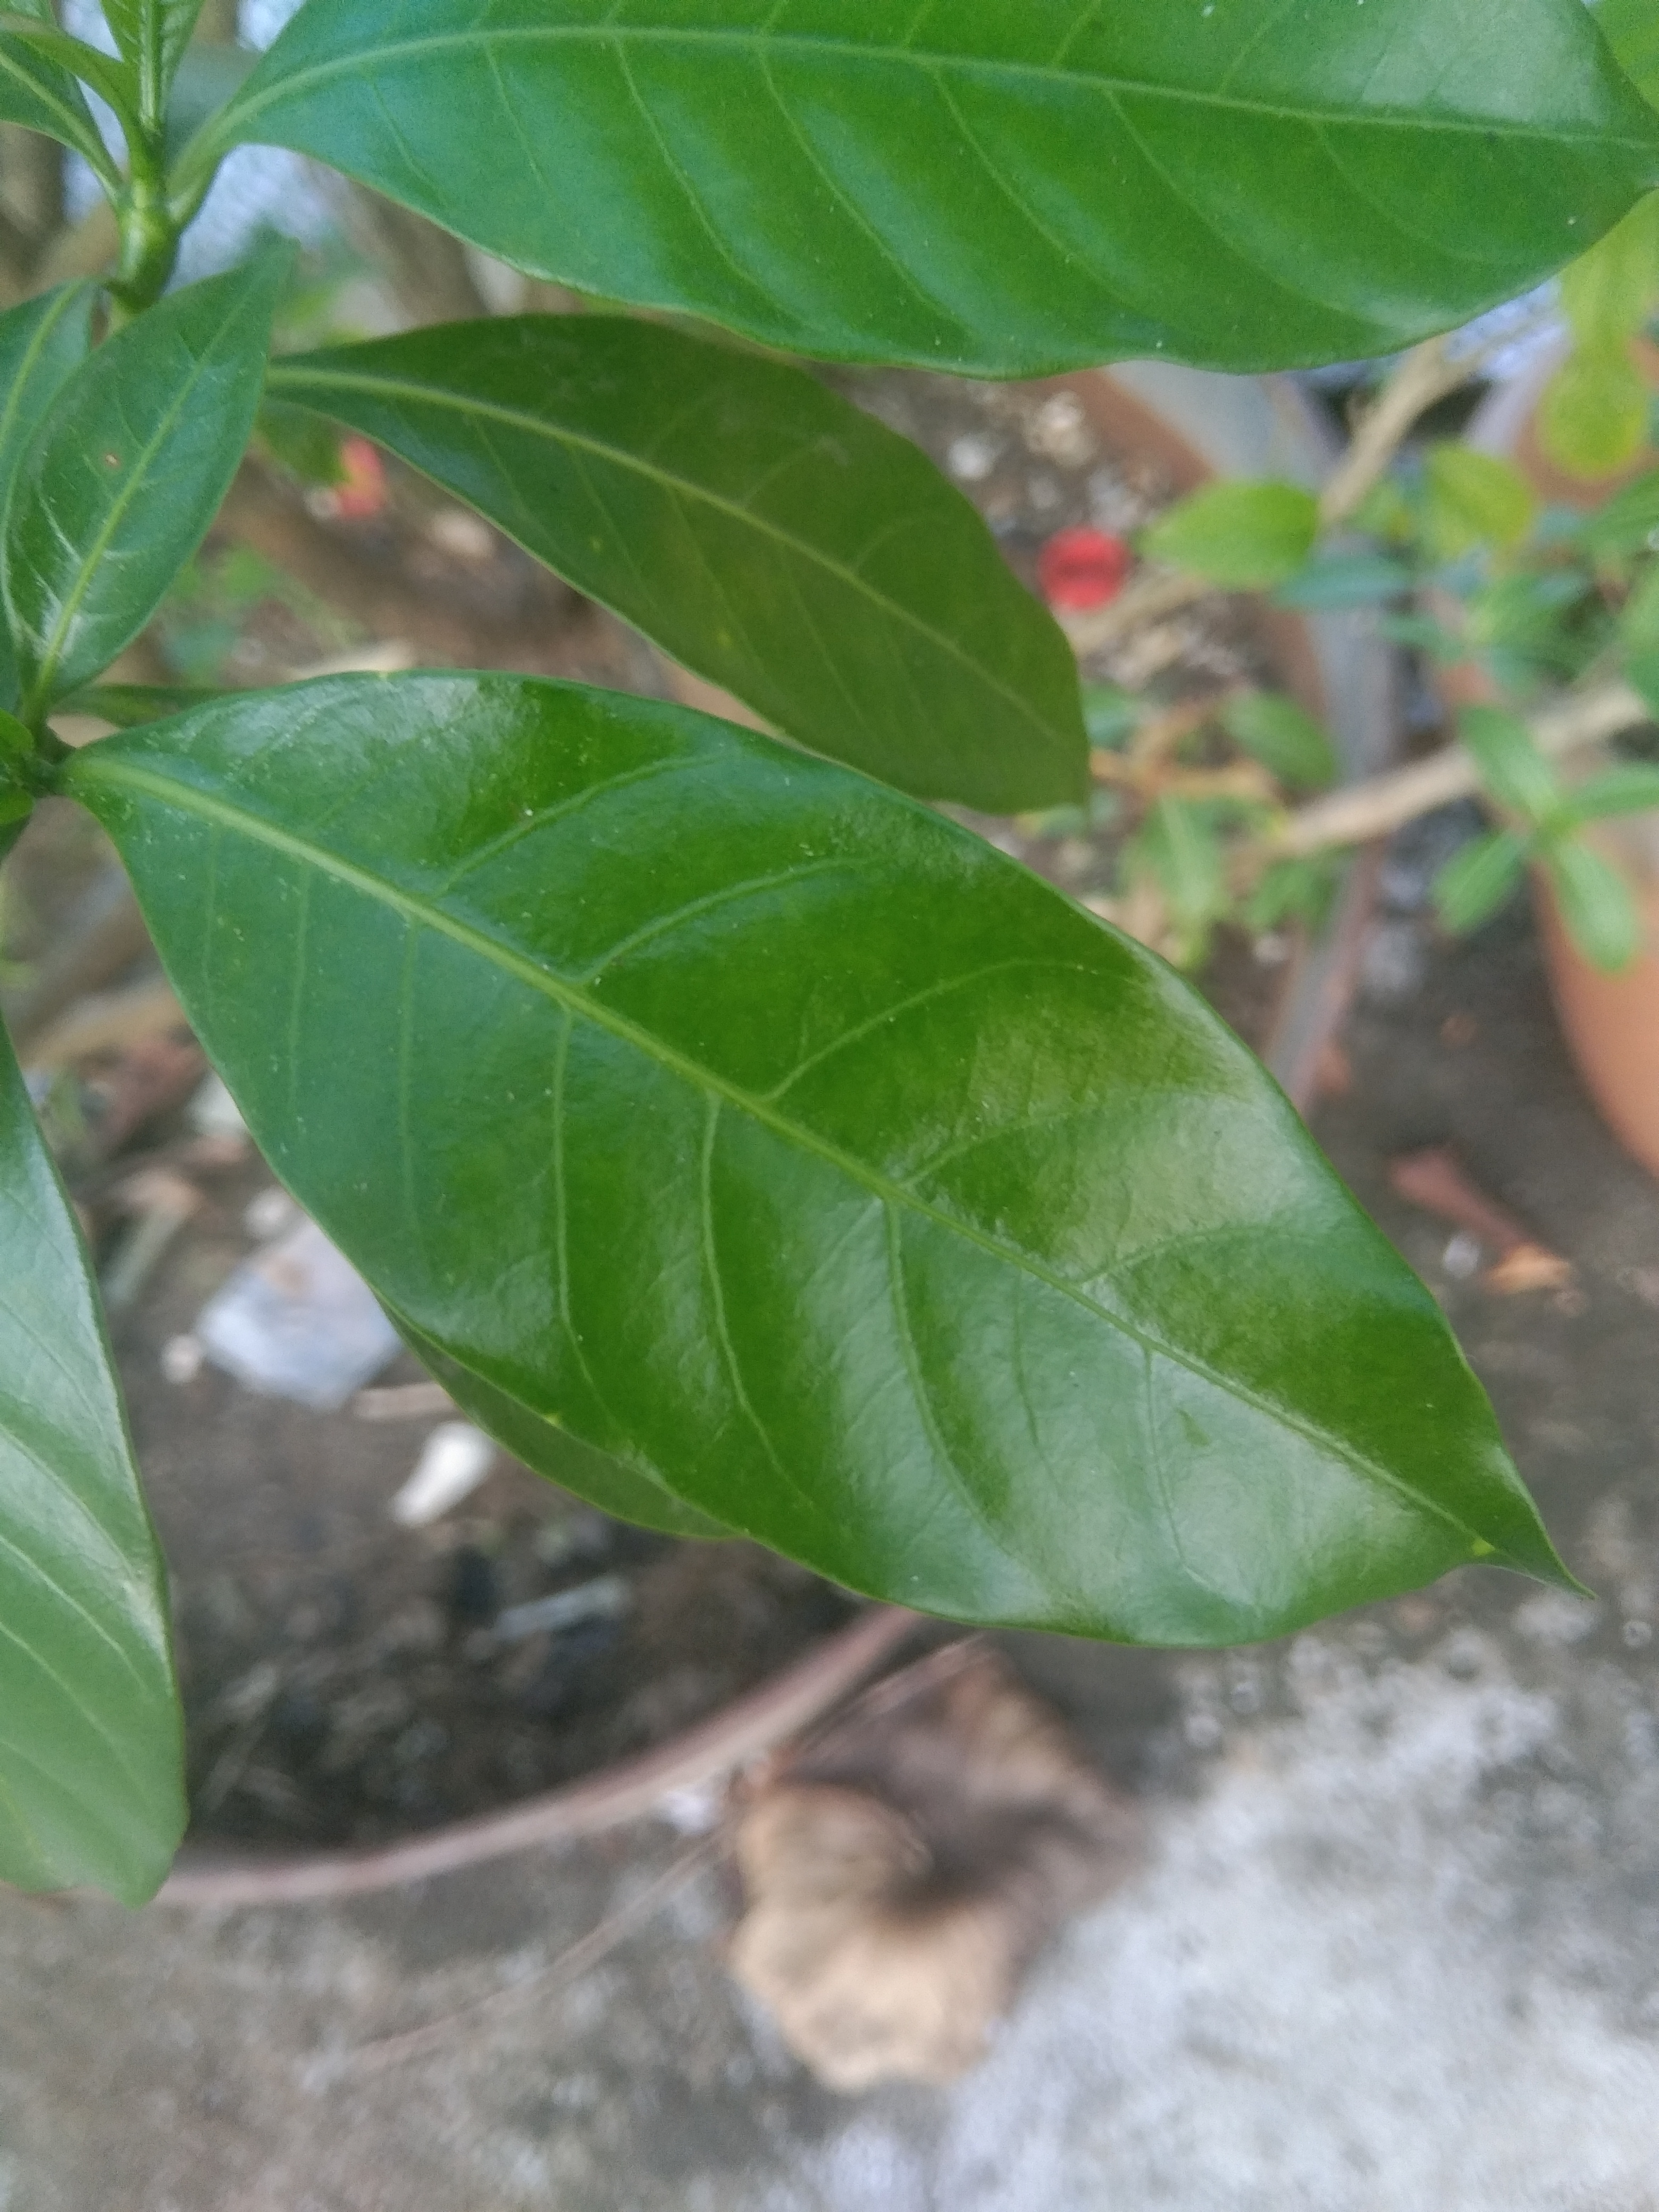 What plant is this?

togor
